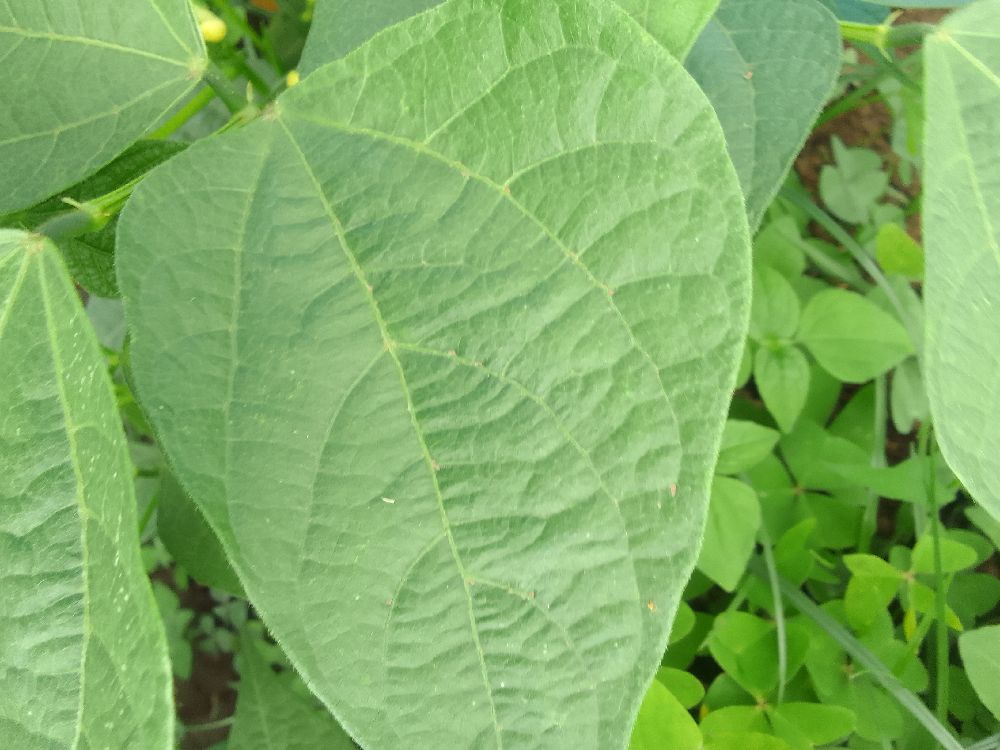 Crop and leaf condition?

common bean, healthy
